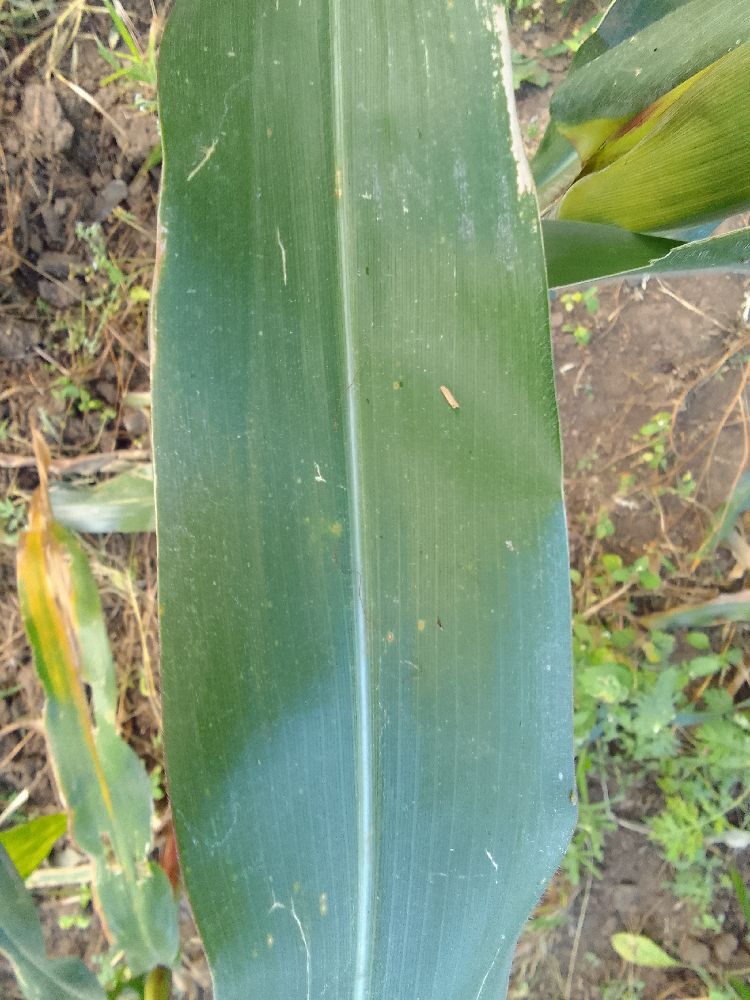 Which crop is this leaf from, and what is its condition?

maize, healthy
